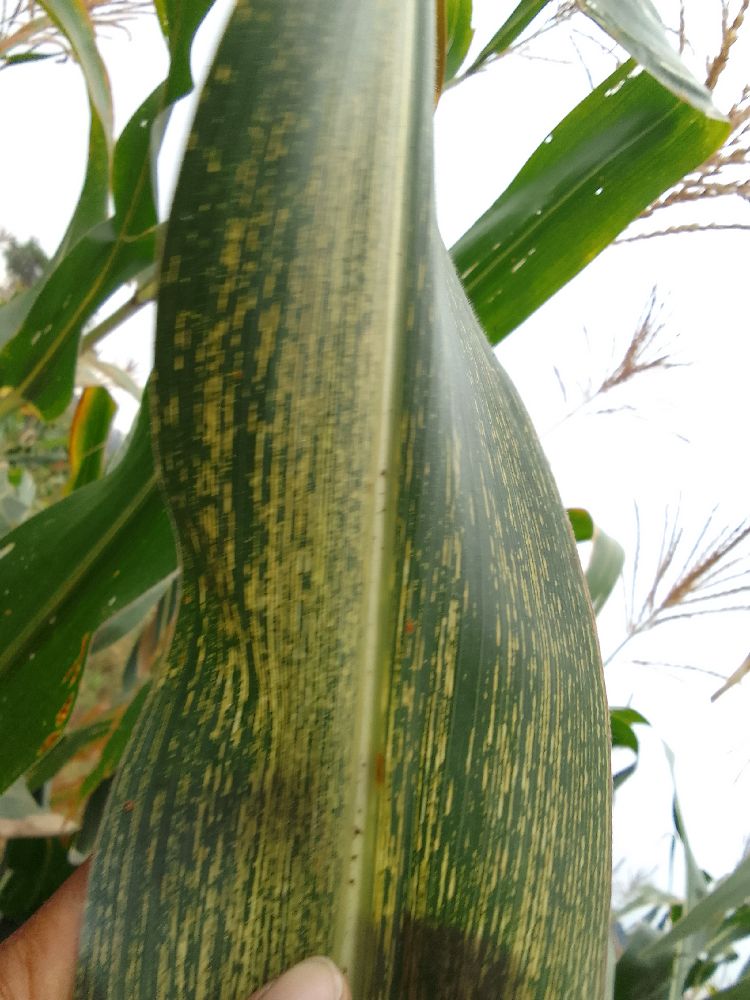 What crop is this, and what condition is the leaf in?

maize, maize streak virus
